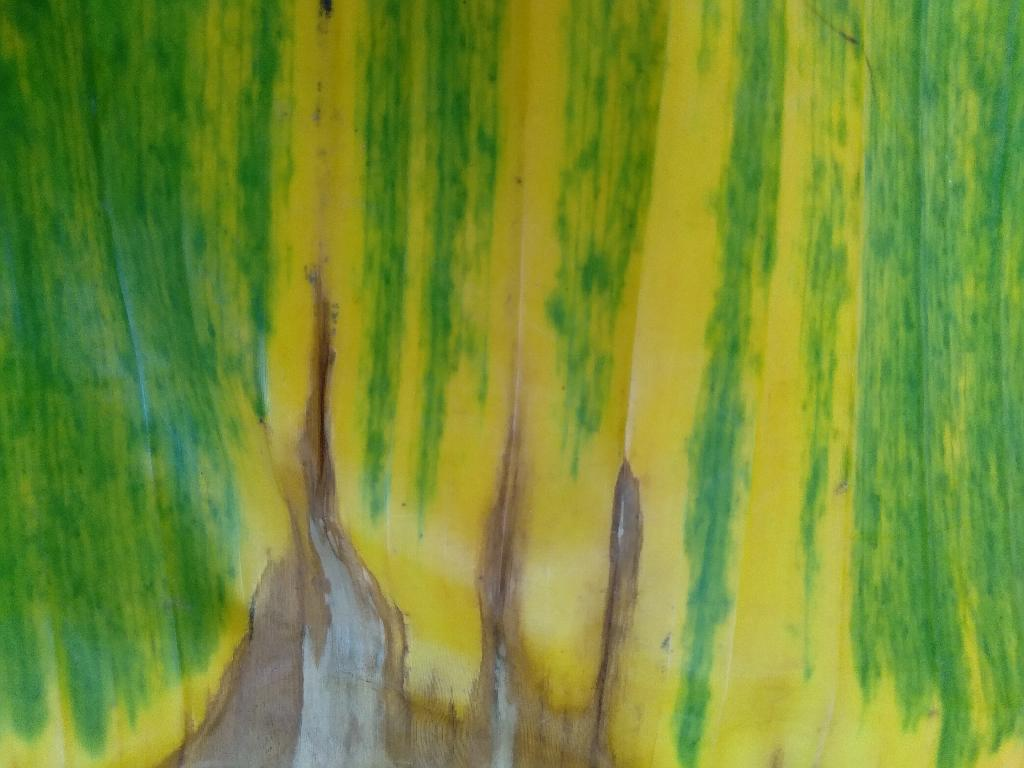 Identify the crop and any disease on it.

banana, fusarium wilt race 1
